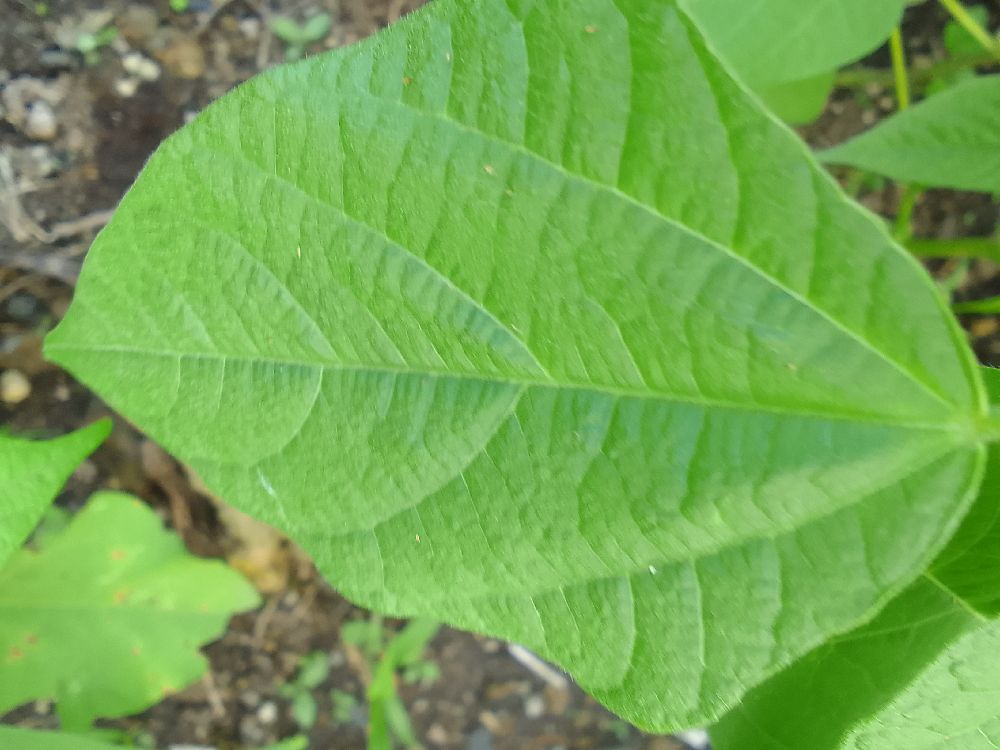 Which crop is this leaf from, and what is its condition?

common bean, healthy
